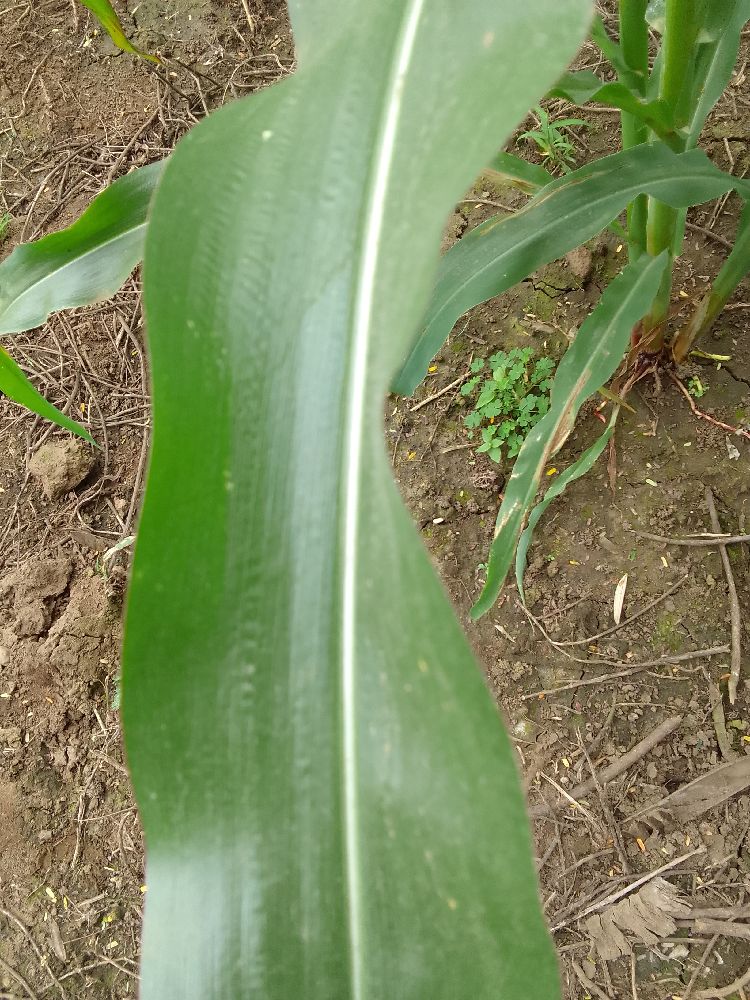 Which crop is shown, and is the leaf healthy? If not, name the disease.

maize, healthy
